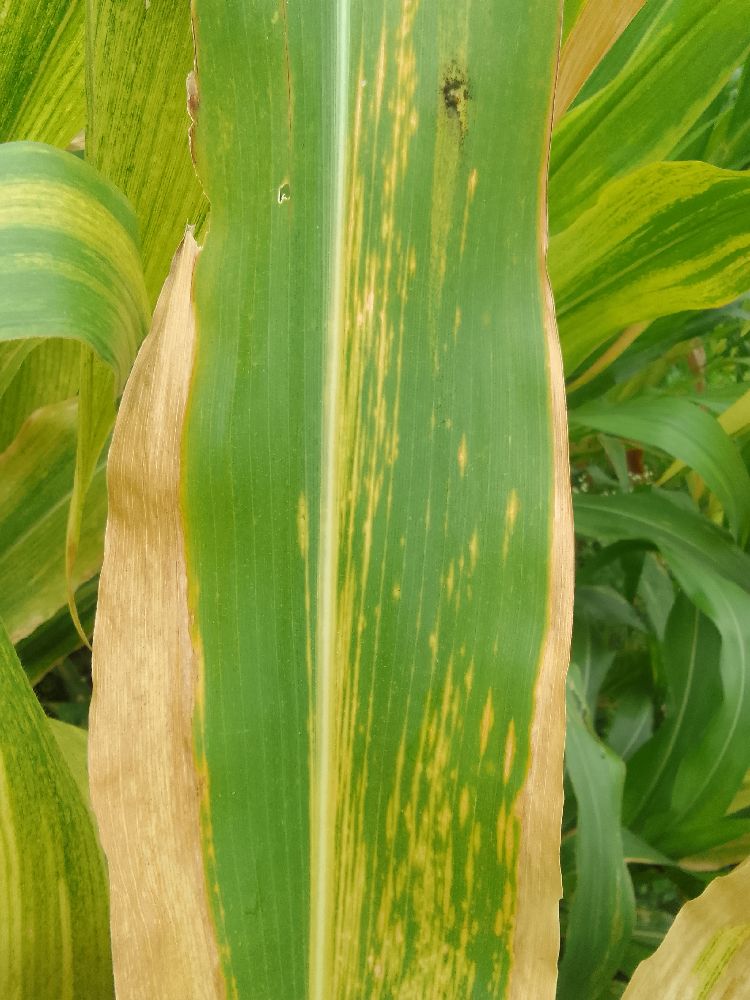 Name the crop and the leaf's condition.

maize, maize lethal necrosis
